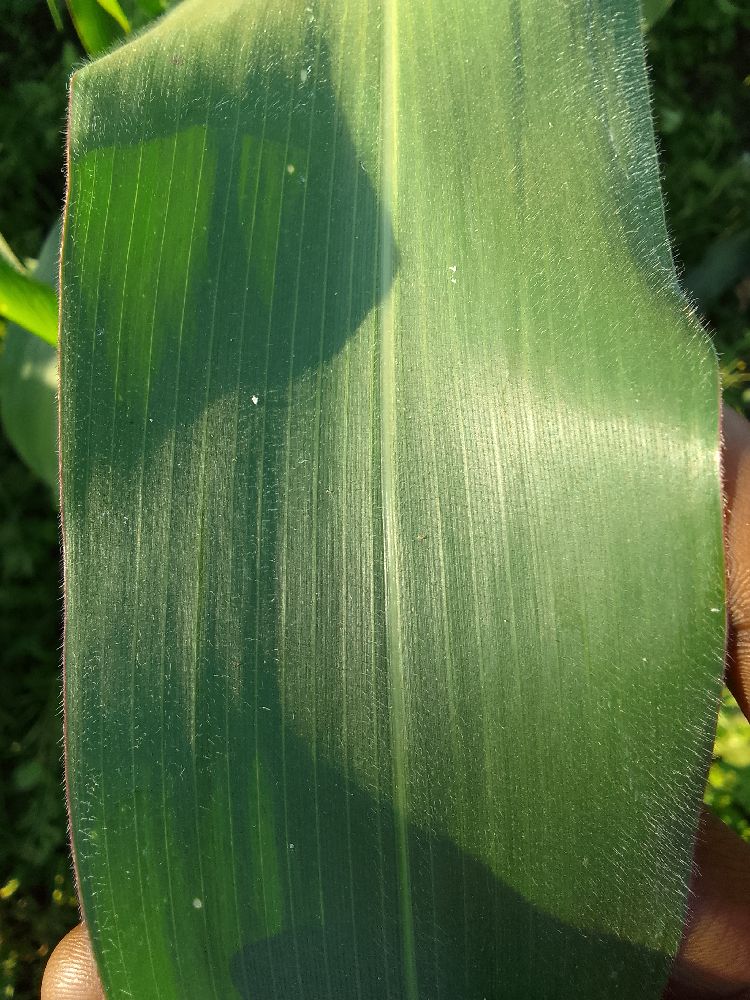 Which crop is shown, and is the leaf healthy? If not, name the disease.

maize, healthy
